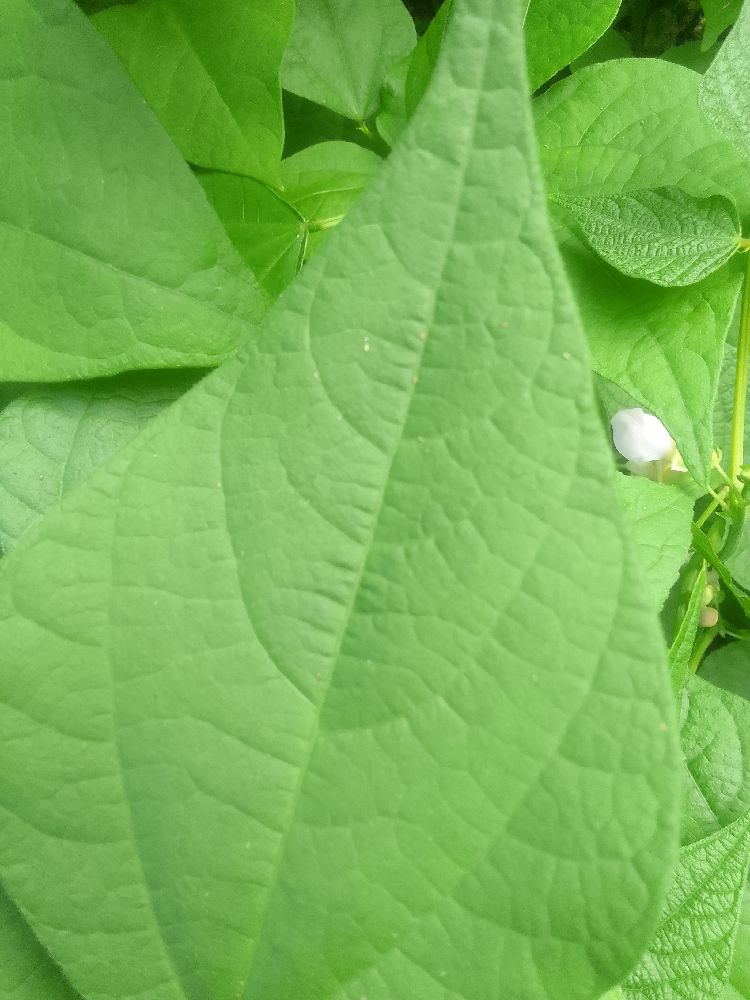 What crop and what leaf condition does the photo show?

common bean, healthy
